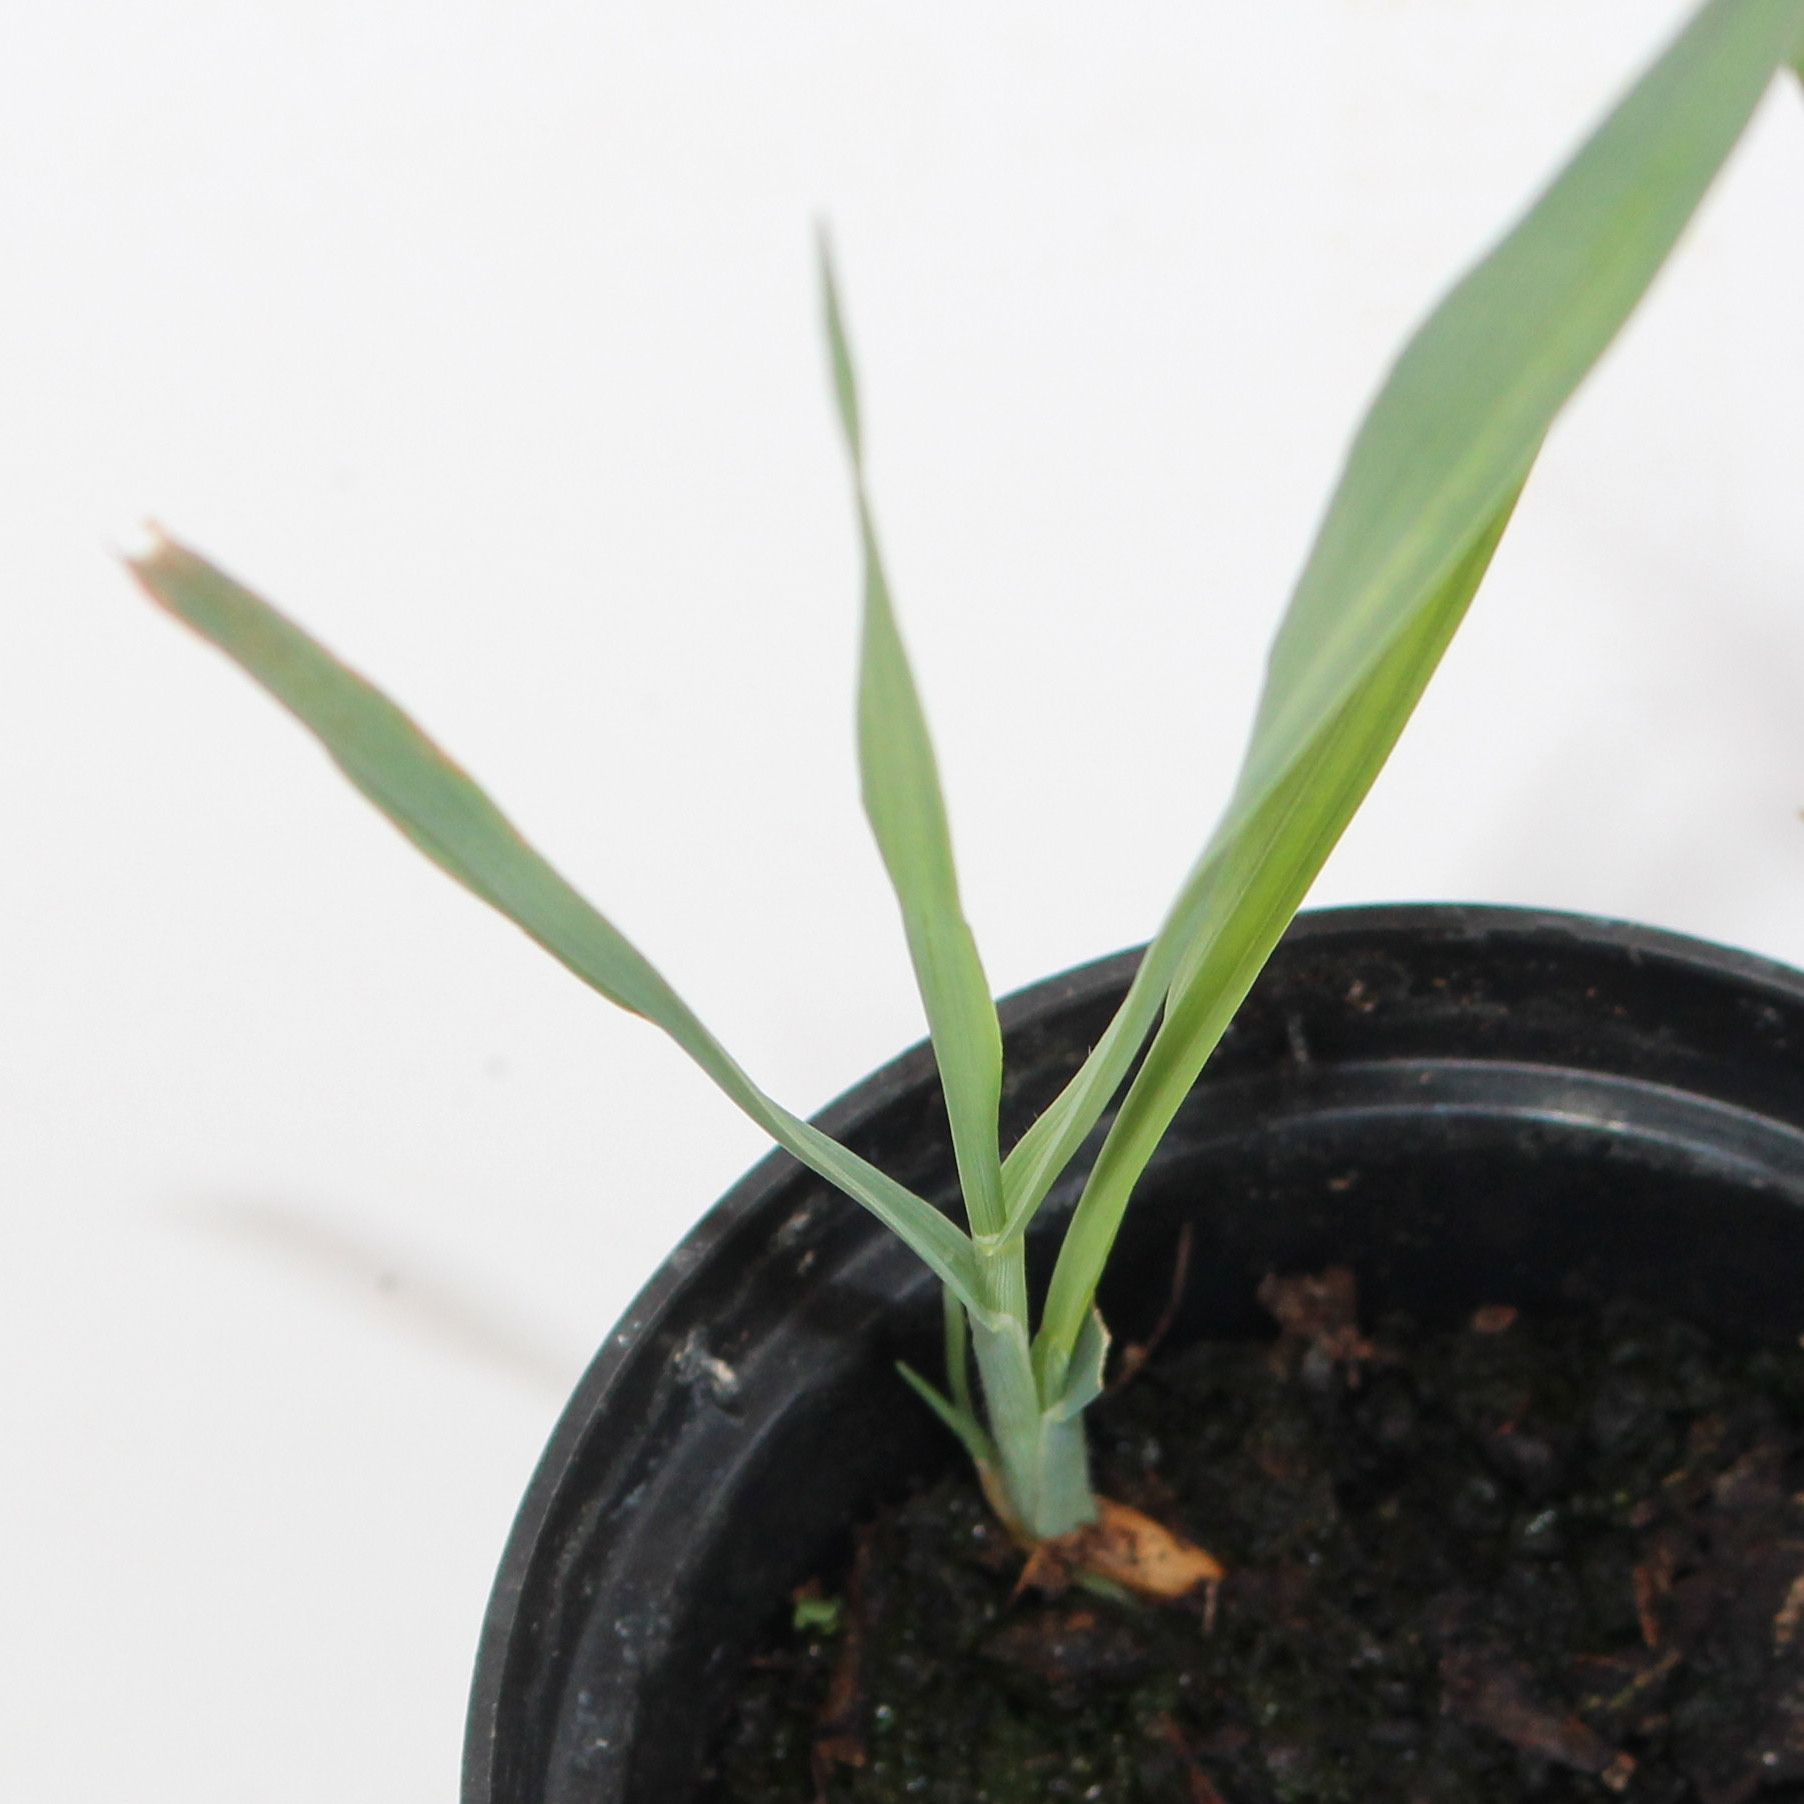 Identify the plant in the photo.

Avena sterilis
